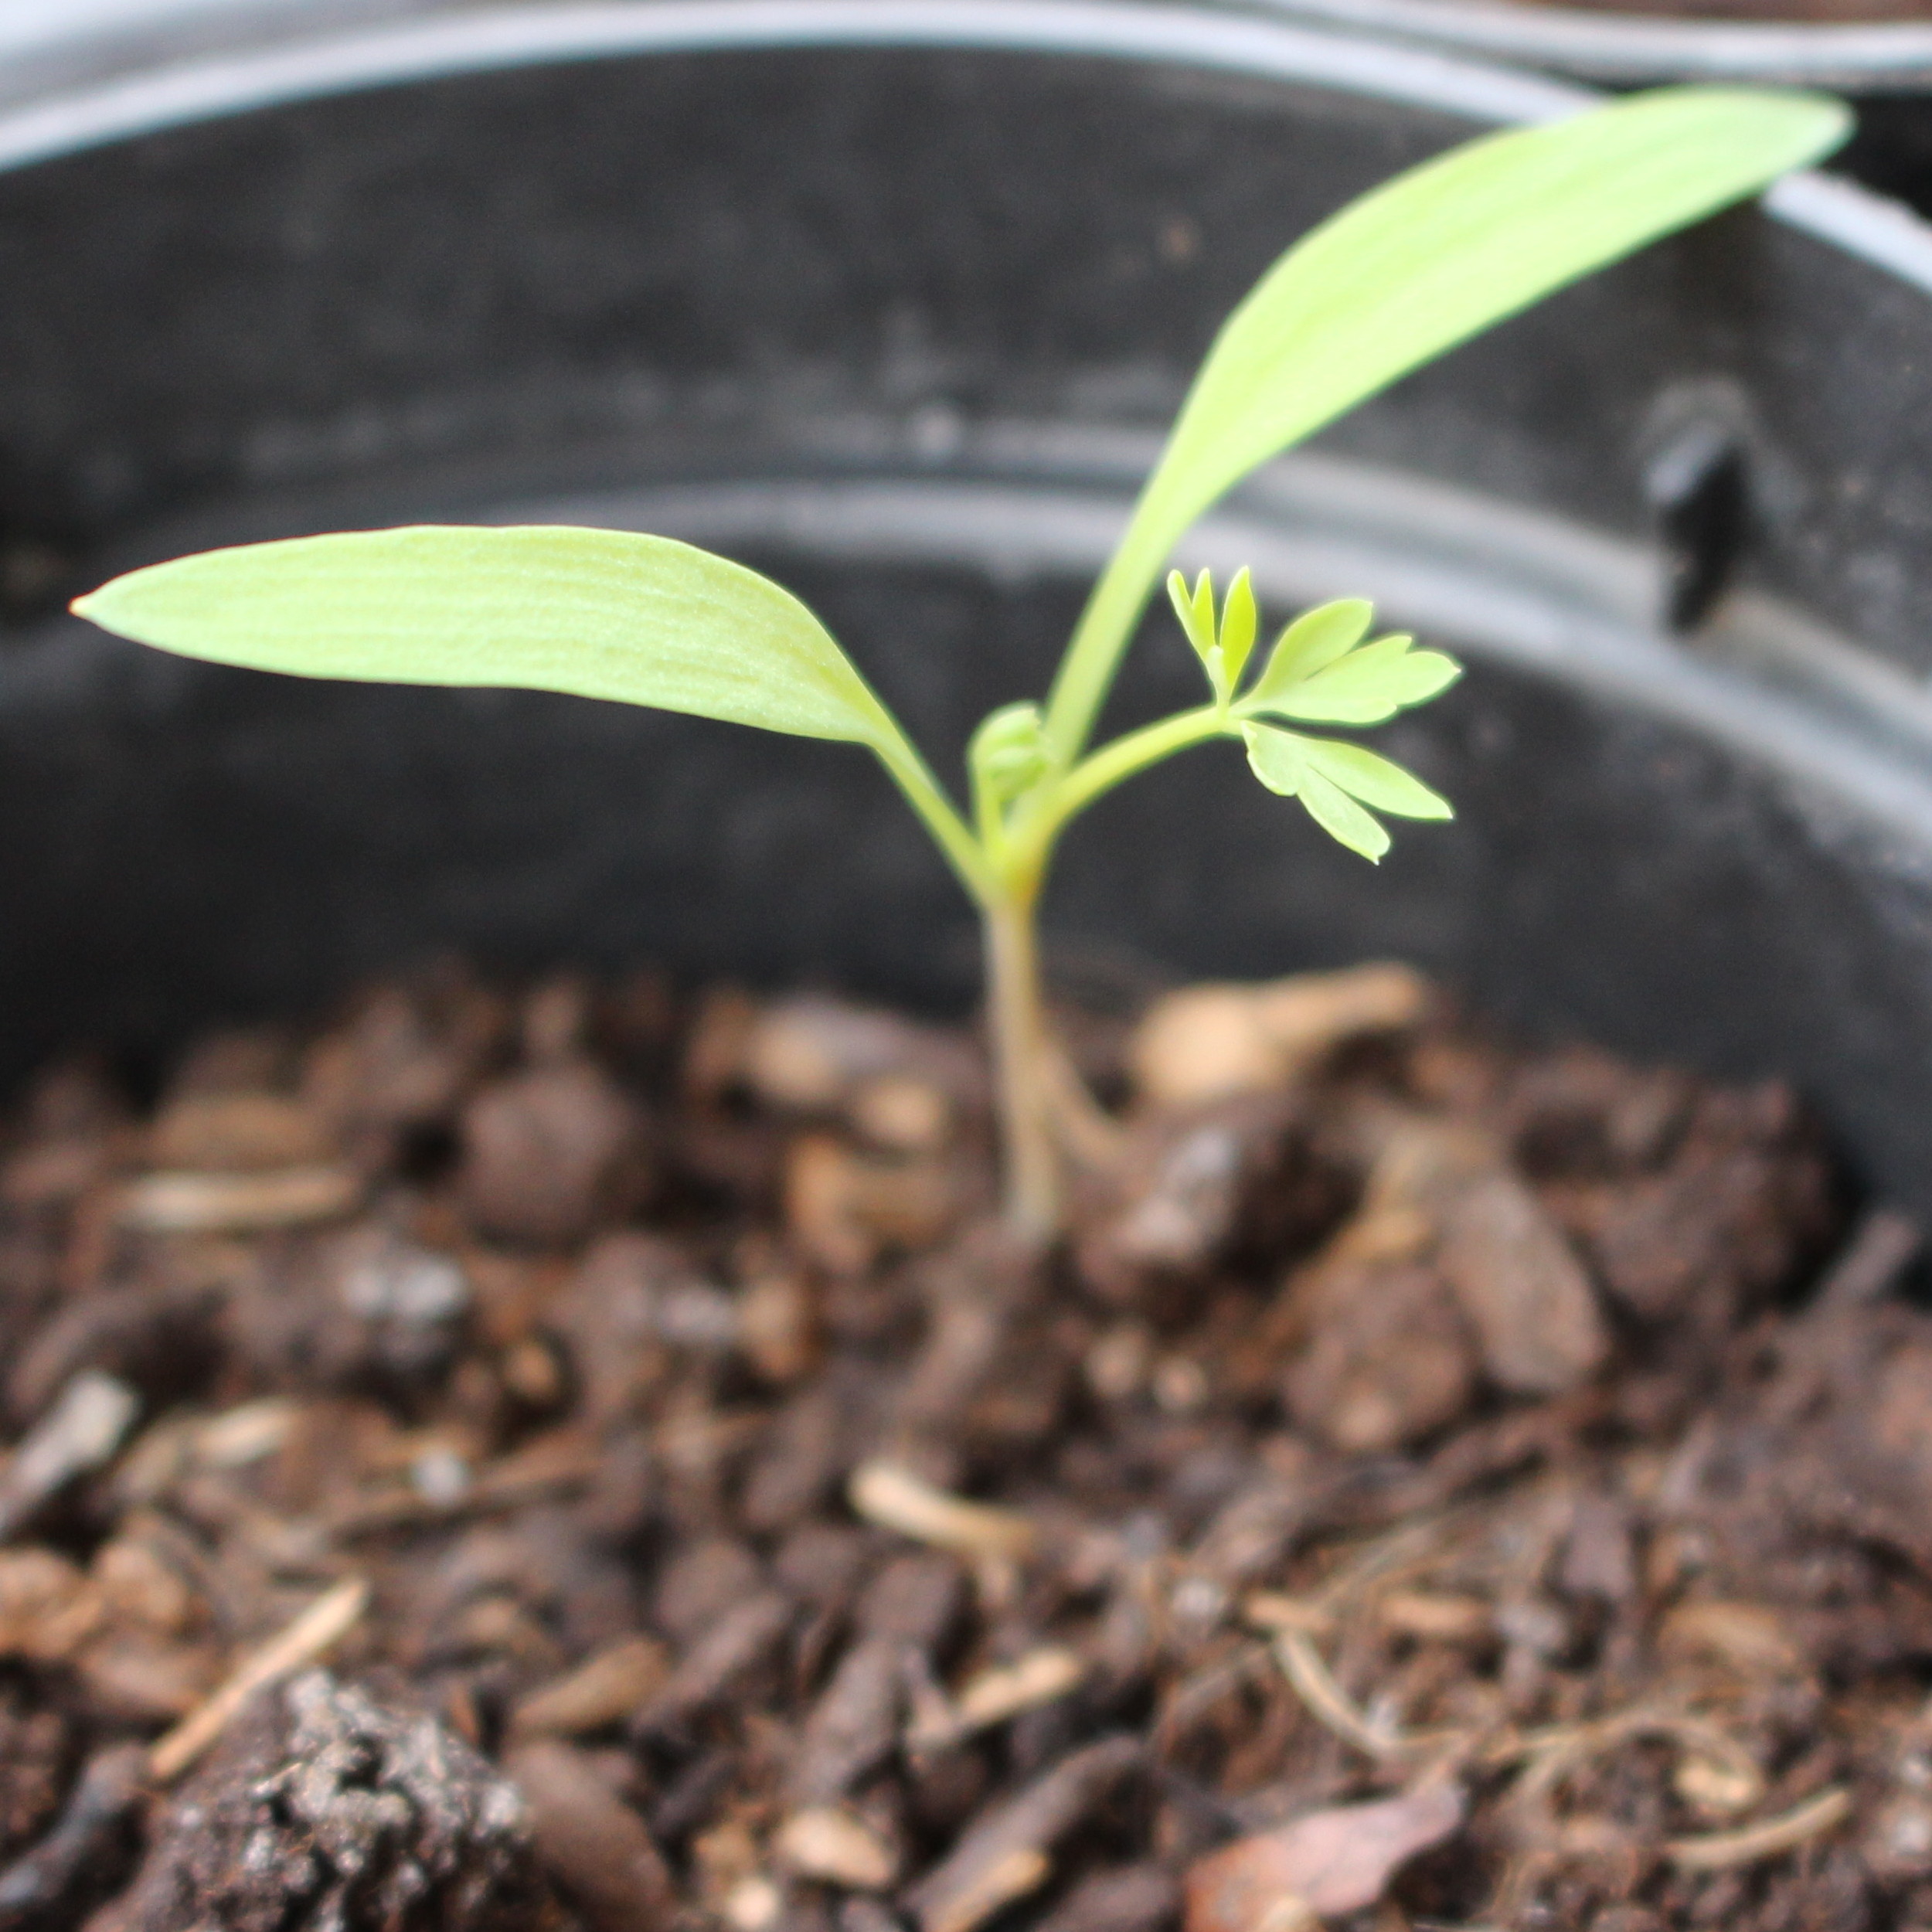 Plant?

Fumaria officinalis
